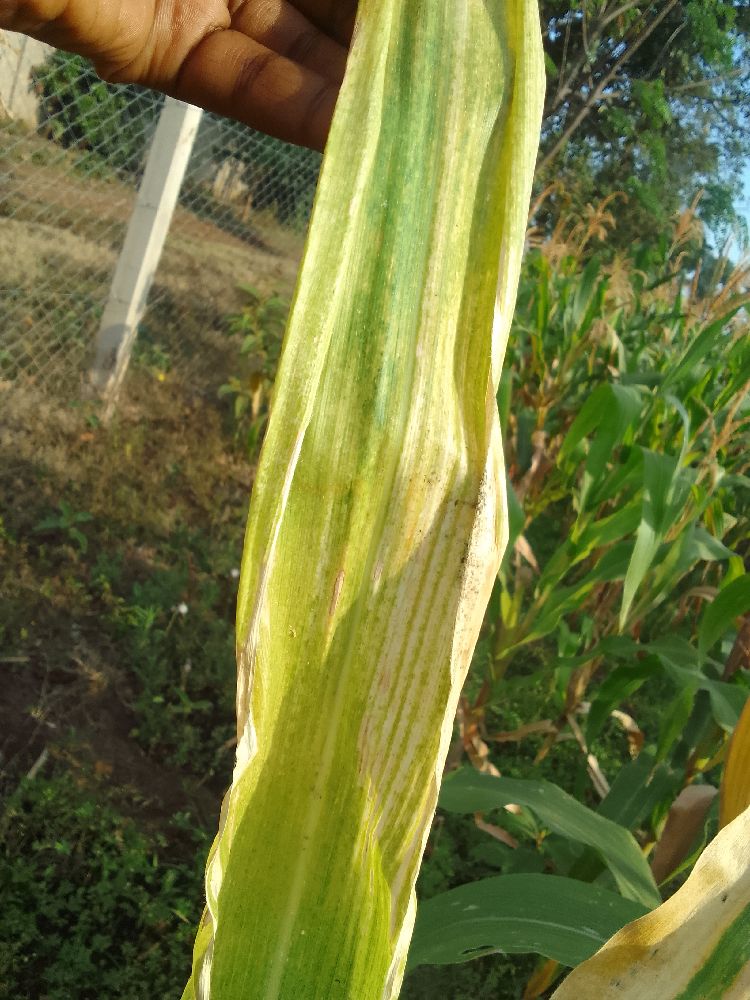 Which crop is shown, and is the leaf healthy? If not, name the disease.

maize, maize lethal necrosis
